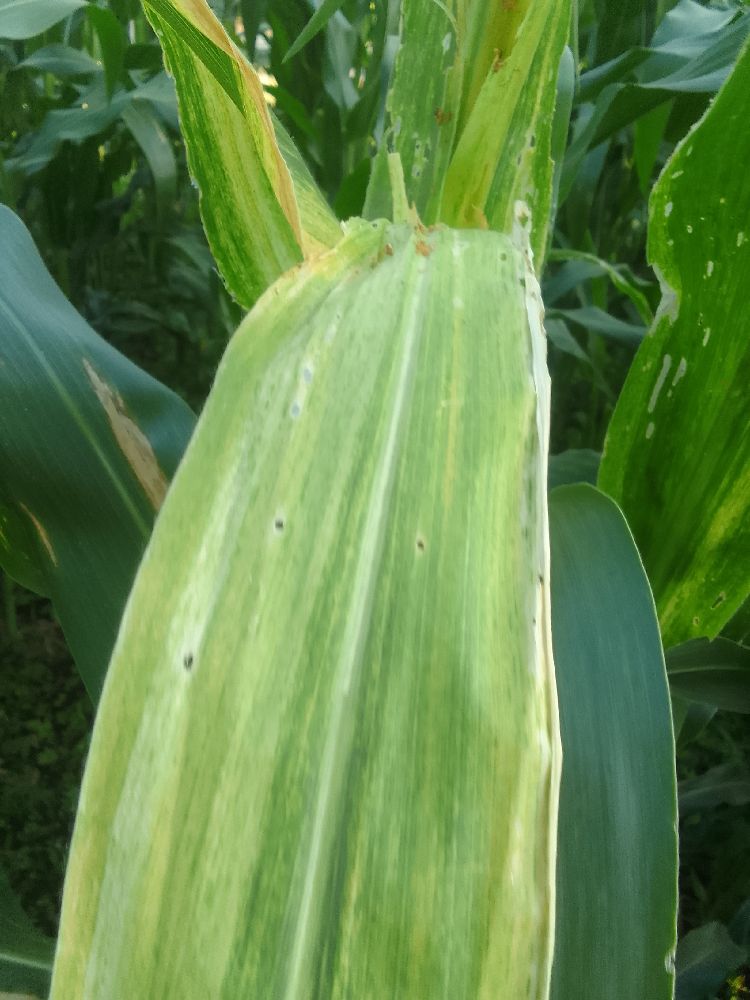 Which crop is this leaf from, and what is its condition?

maize, maize lethal necrosis
